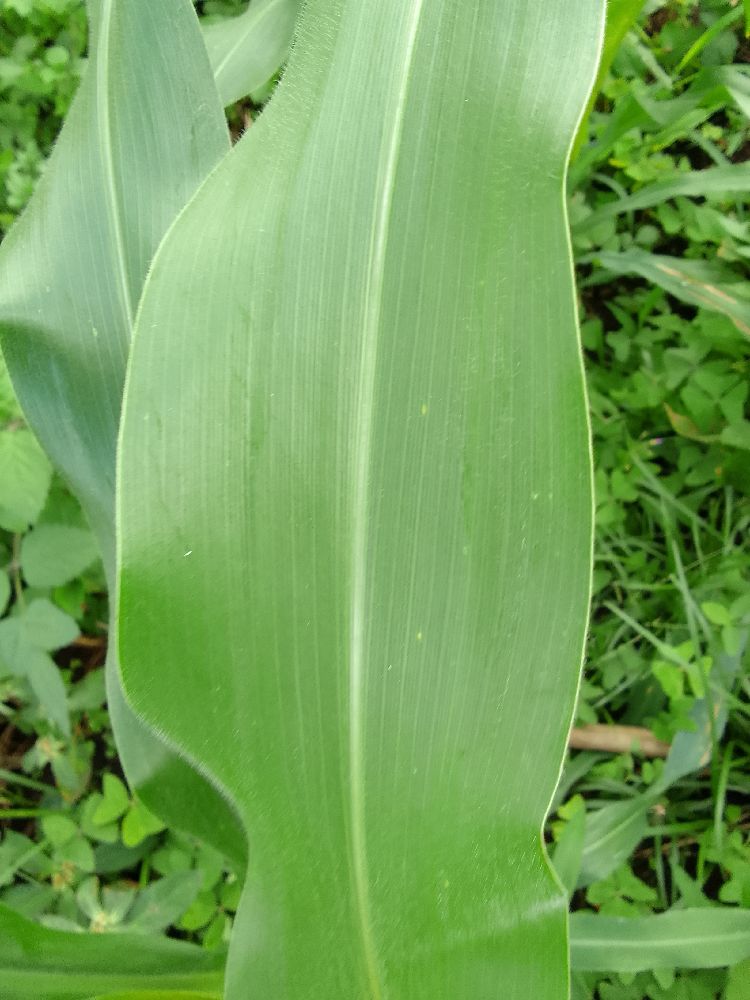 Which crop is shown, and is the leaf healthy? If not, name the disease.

maize, healthy
